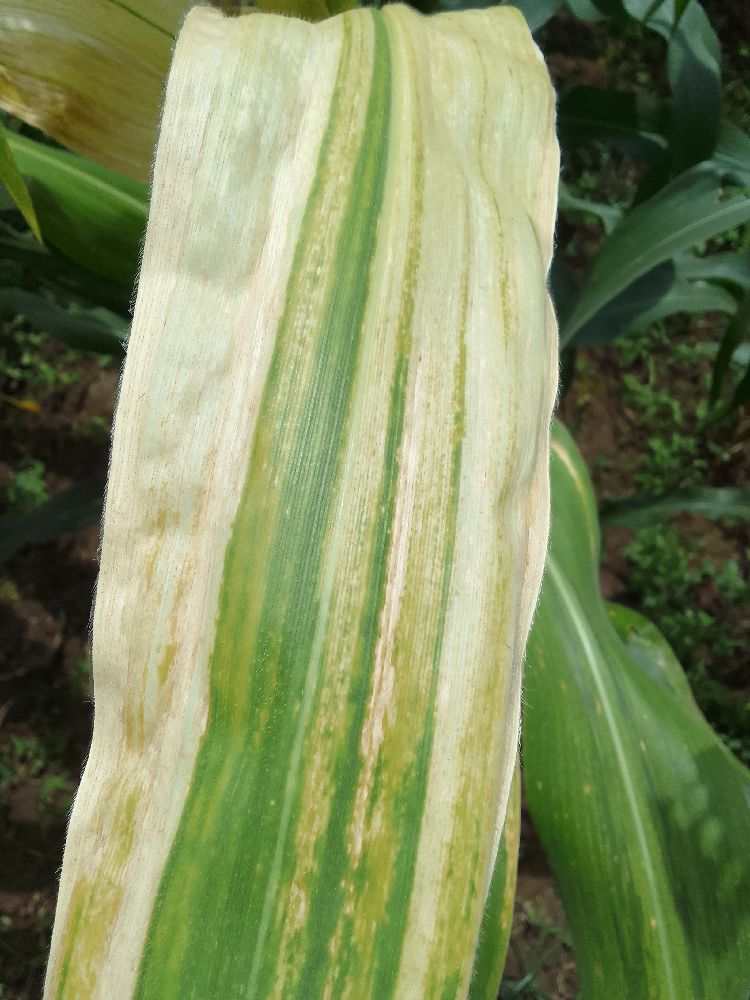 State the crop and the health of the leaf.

maize, maize lethal necrosis
